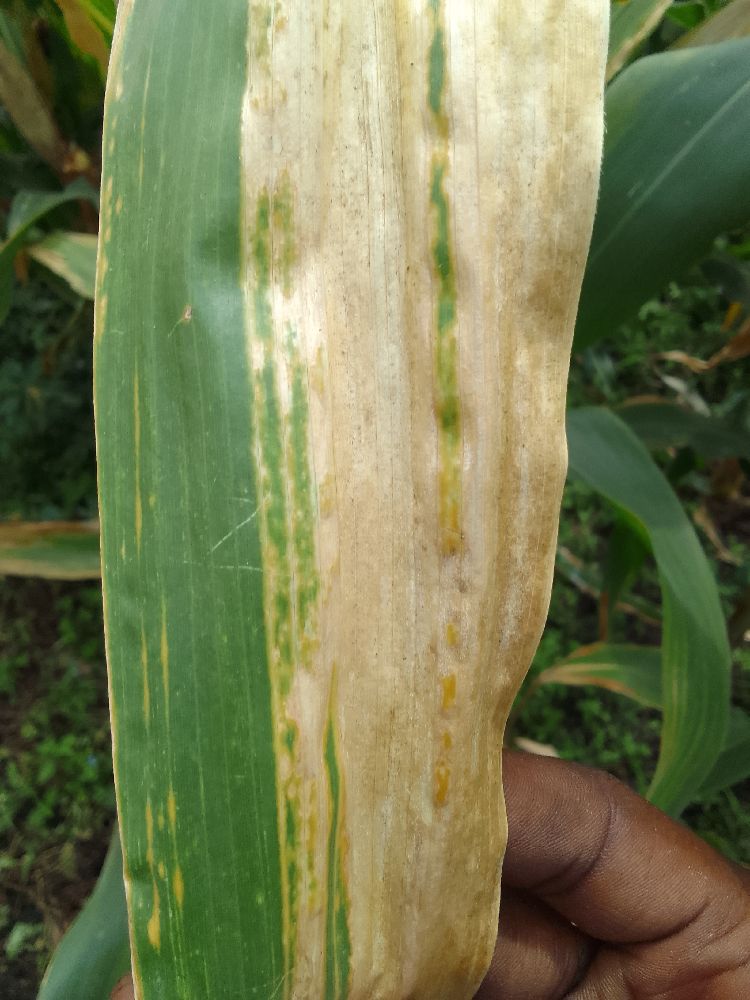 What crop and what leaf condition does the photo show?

maize, maize lethal necrosis
